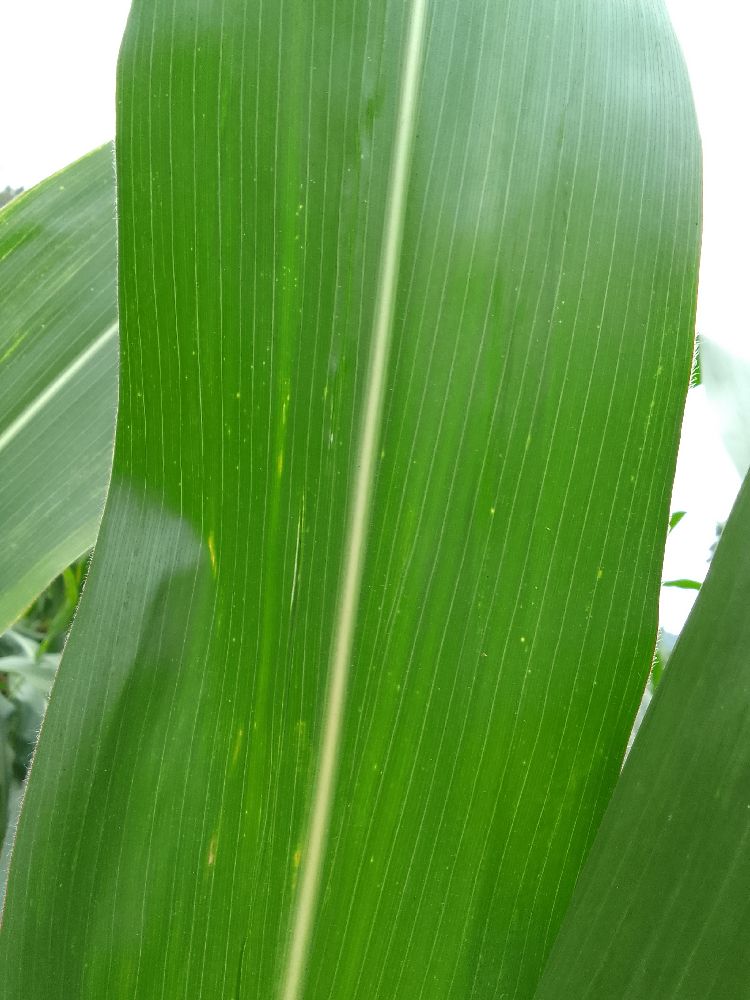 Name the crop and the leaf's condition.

maize, healthy
